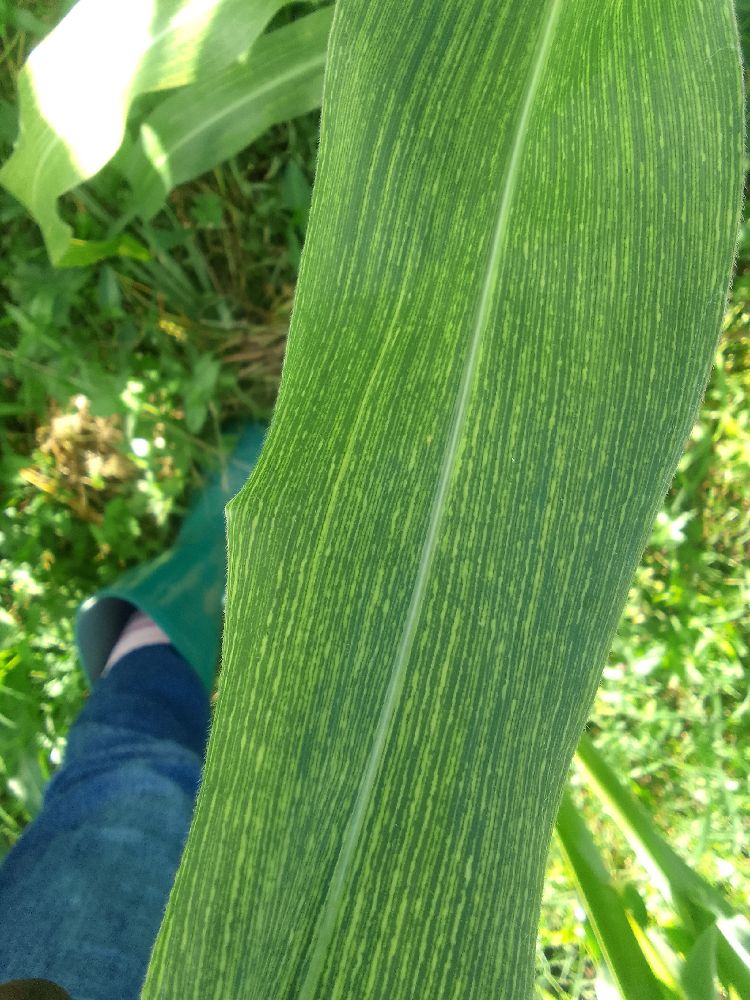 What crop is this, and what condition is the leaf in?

maize, maize streak virus
